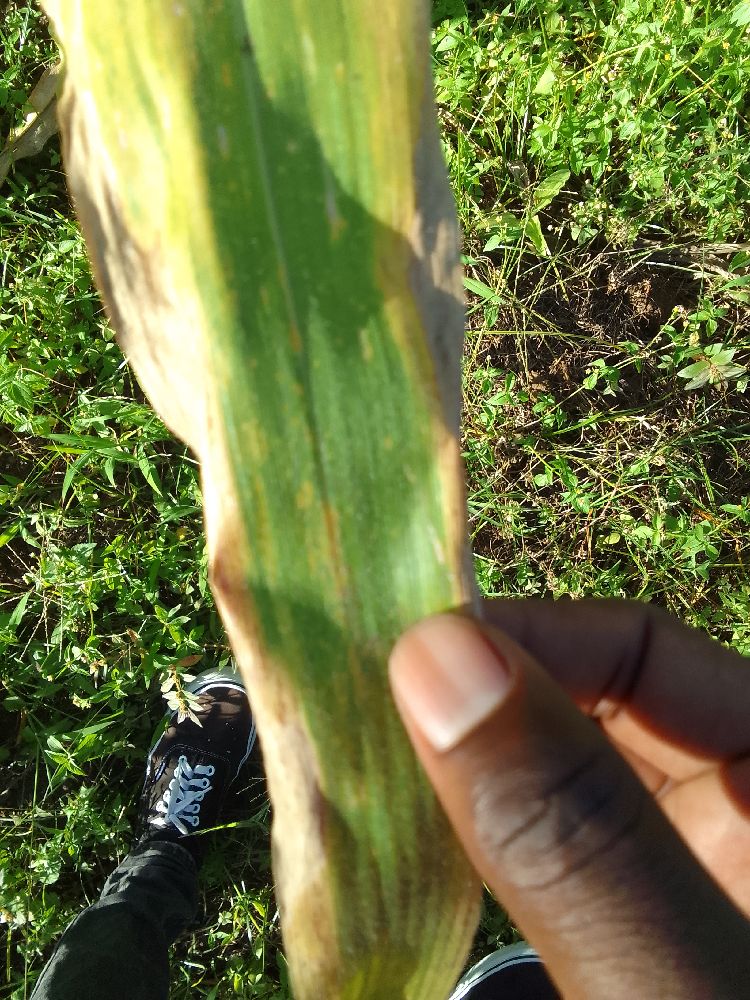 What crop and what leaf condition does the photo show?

maize, maize lethal necrosis
